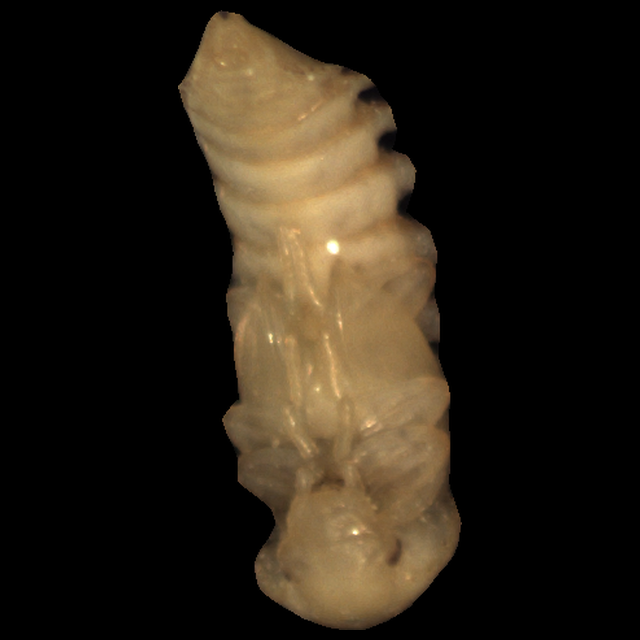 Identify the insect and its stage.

mealworm pupa
